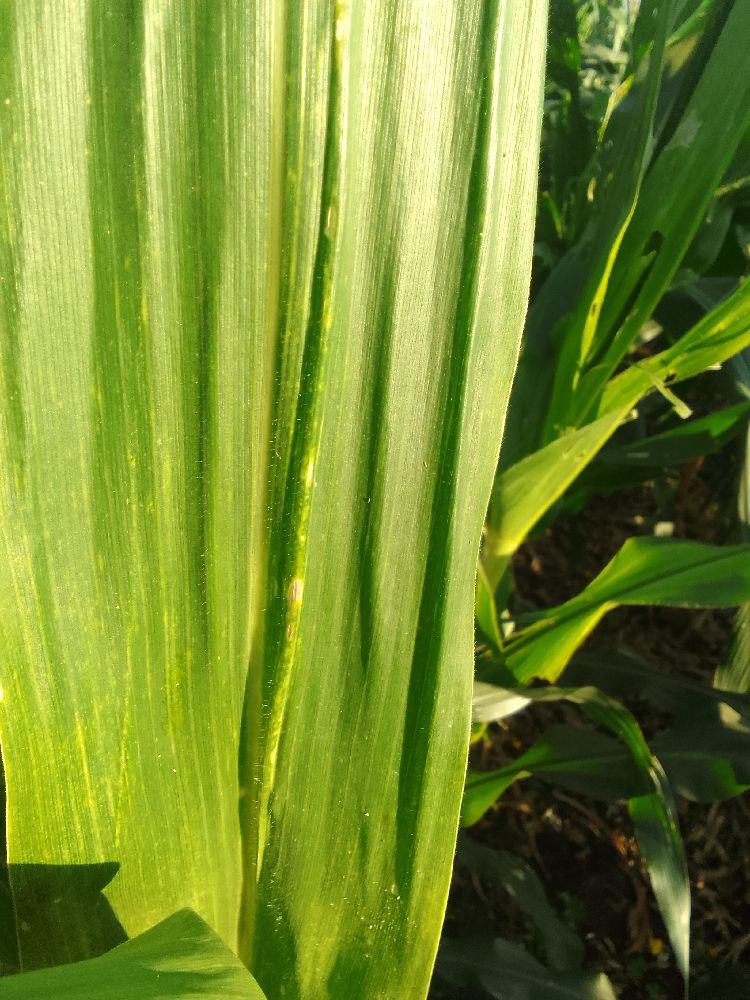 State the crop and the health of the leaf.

maize, maize lethal necrosis
